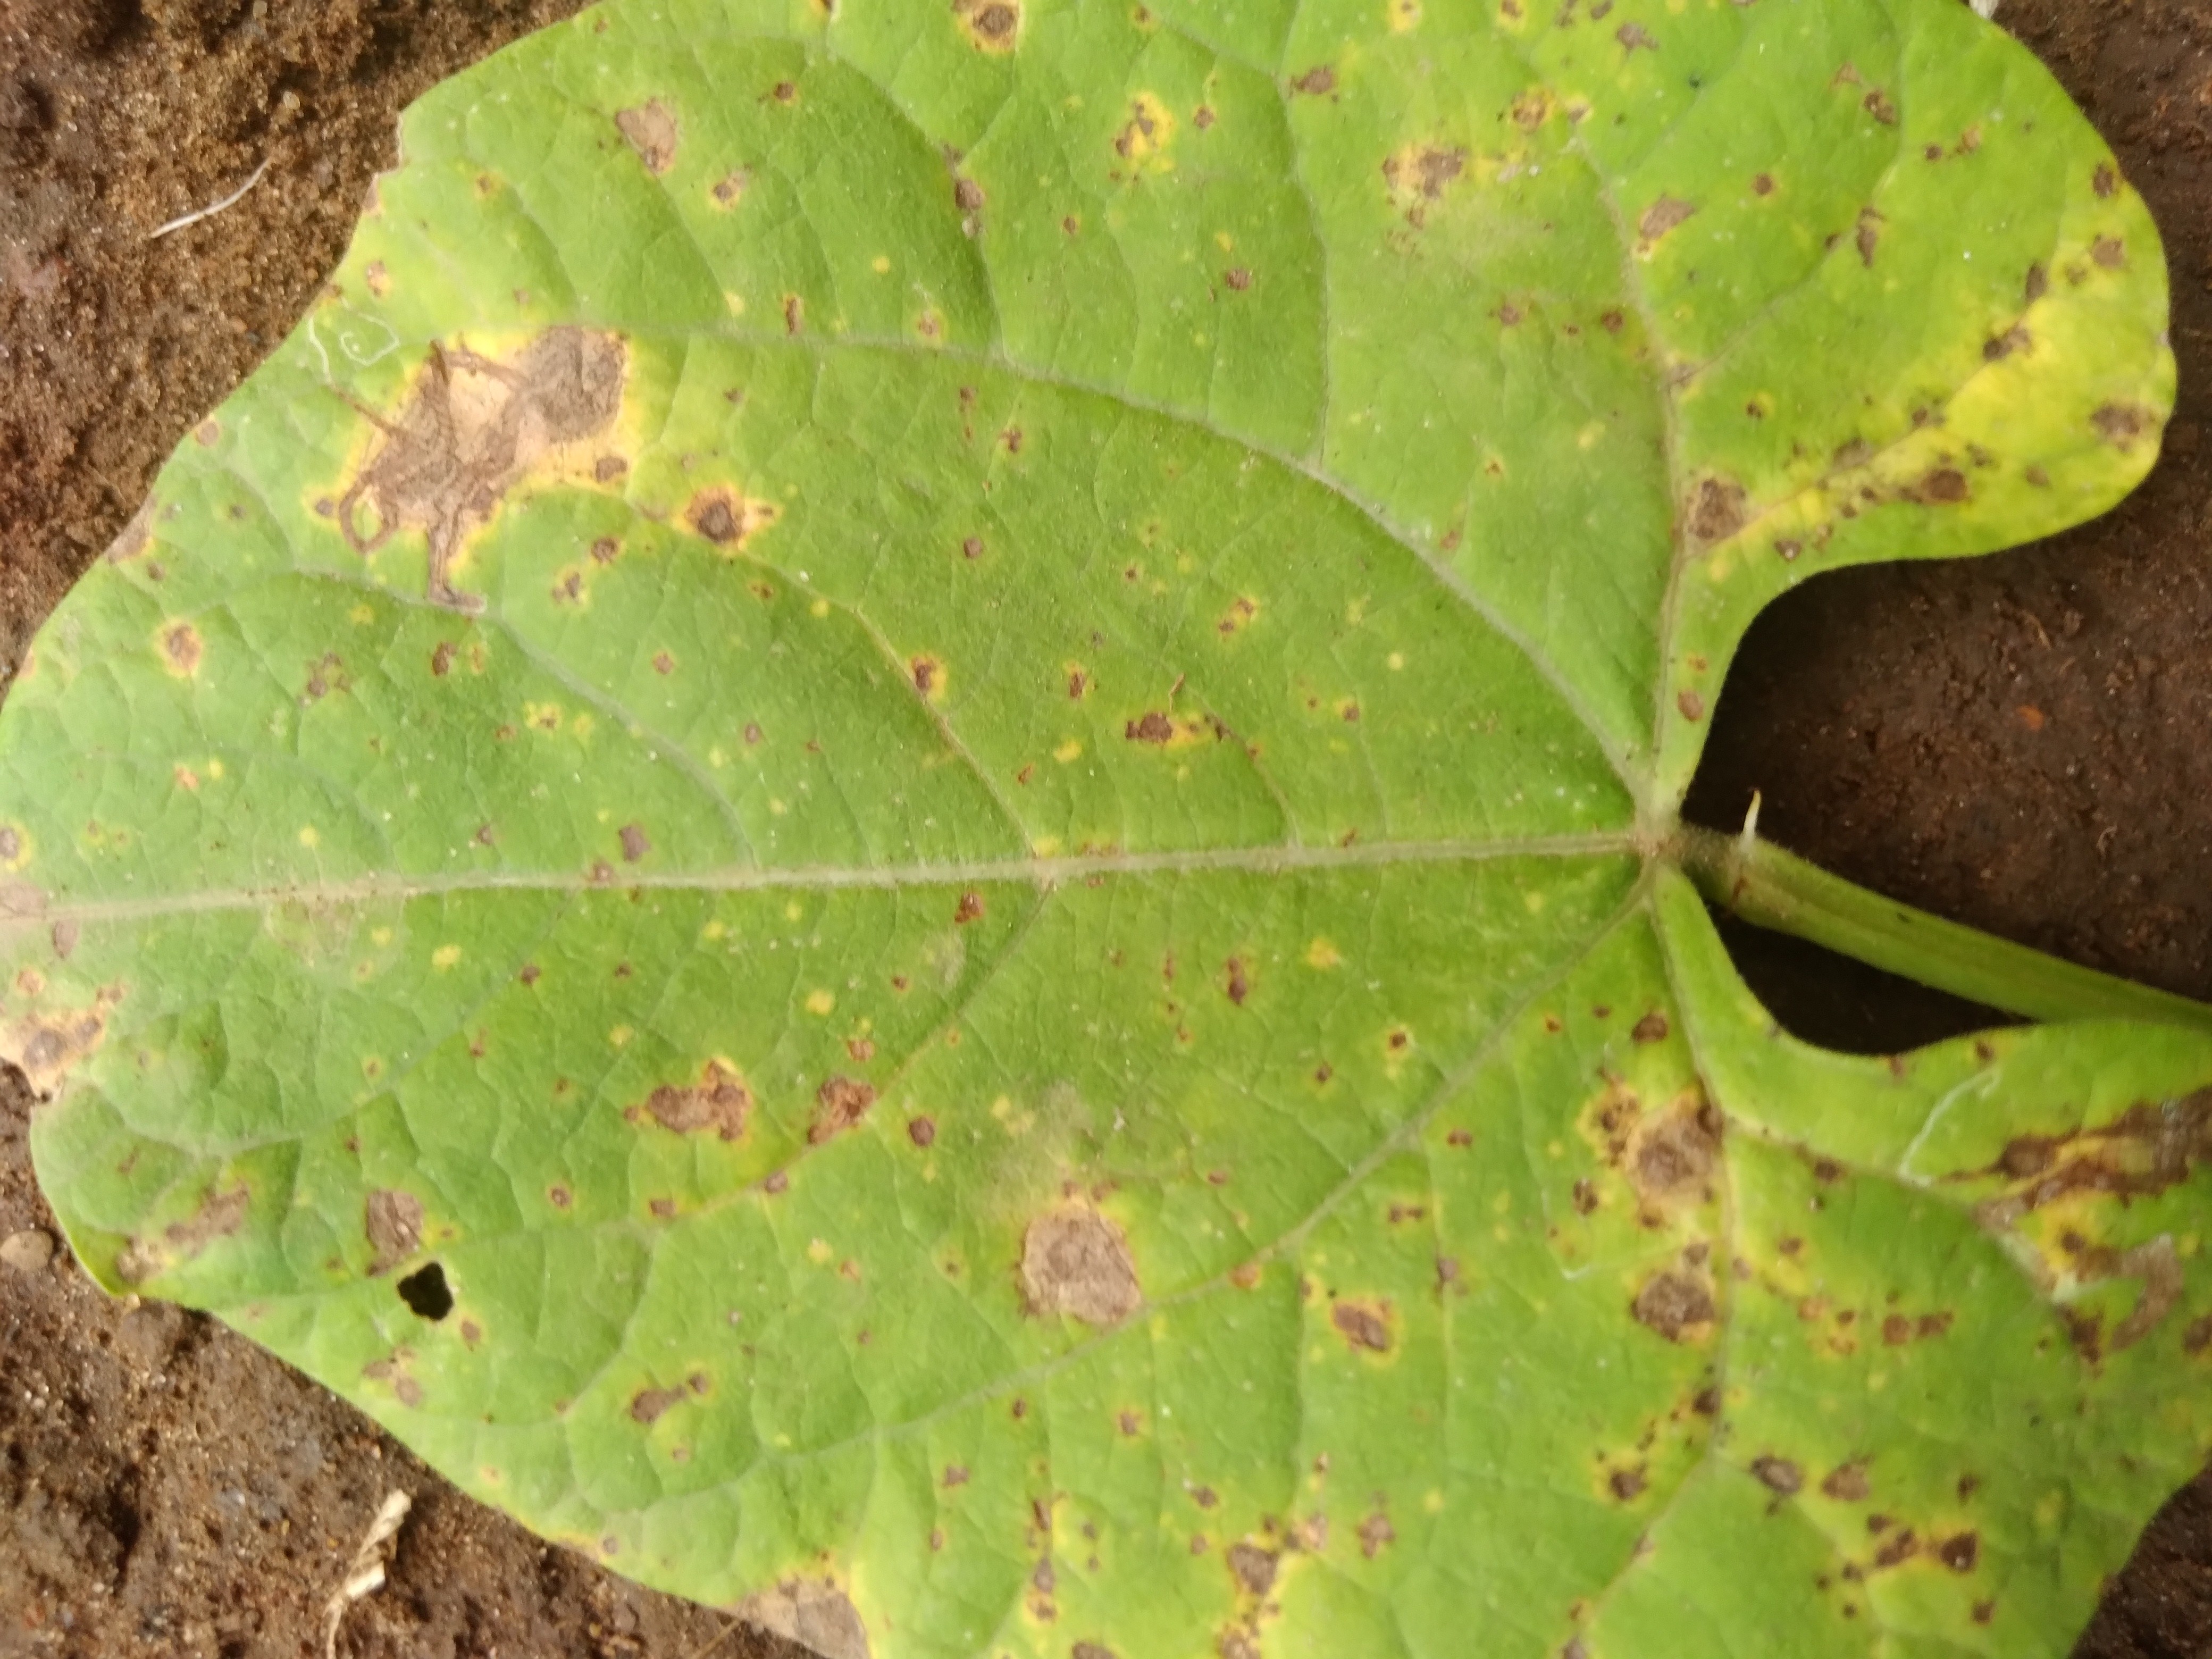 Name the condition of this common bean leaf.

rust
